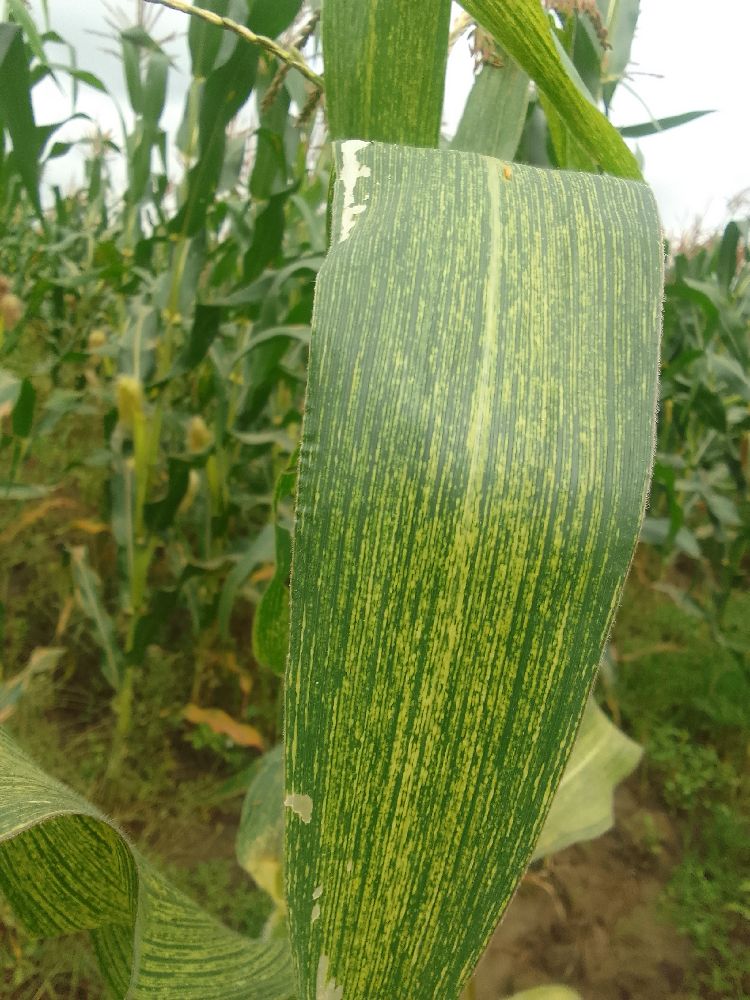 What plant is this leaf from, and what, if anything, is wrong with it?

maize, maize streak virus
